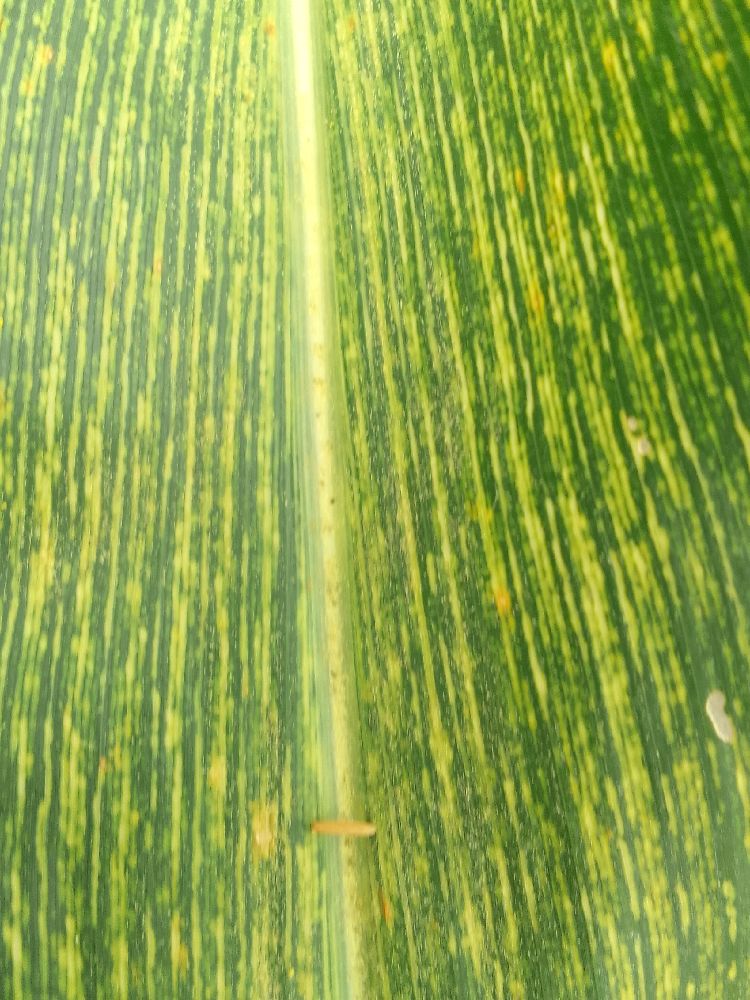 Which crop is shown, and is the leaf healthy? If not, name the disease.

maize, maize streak virus
